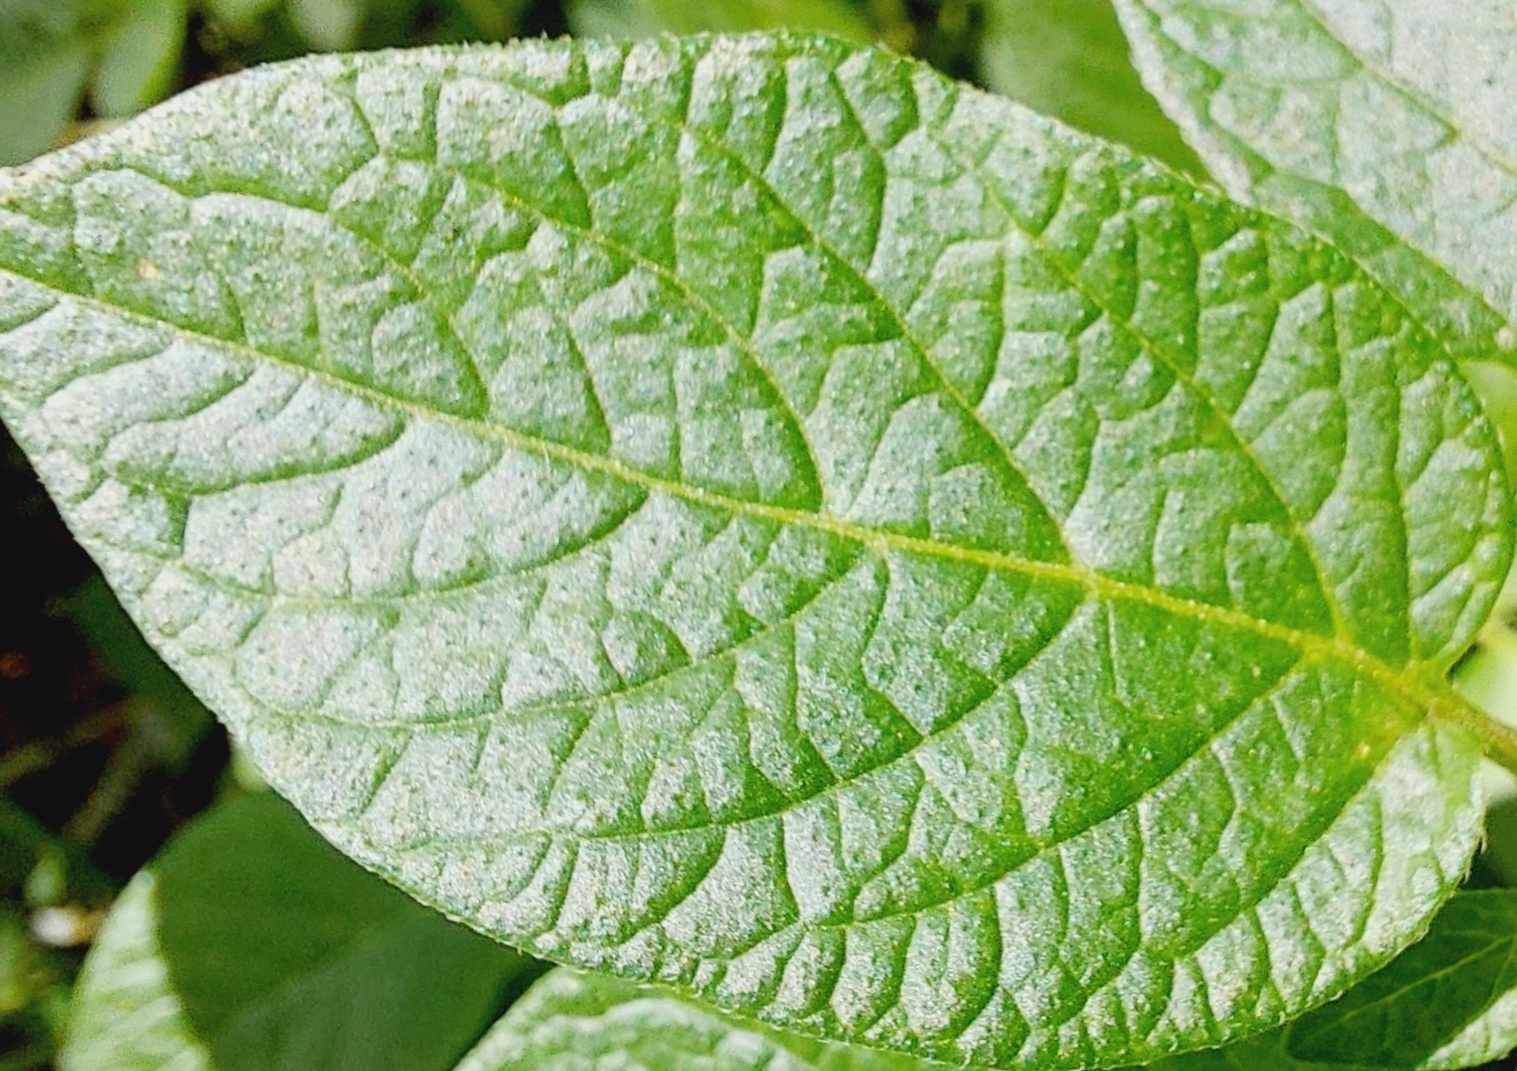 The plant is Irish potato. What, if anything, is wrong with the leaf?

healthy
